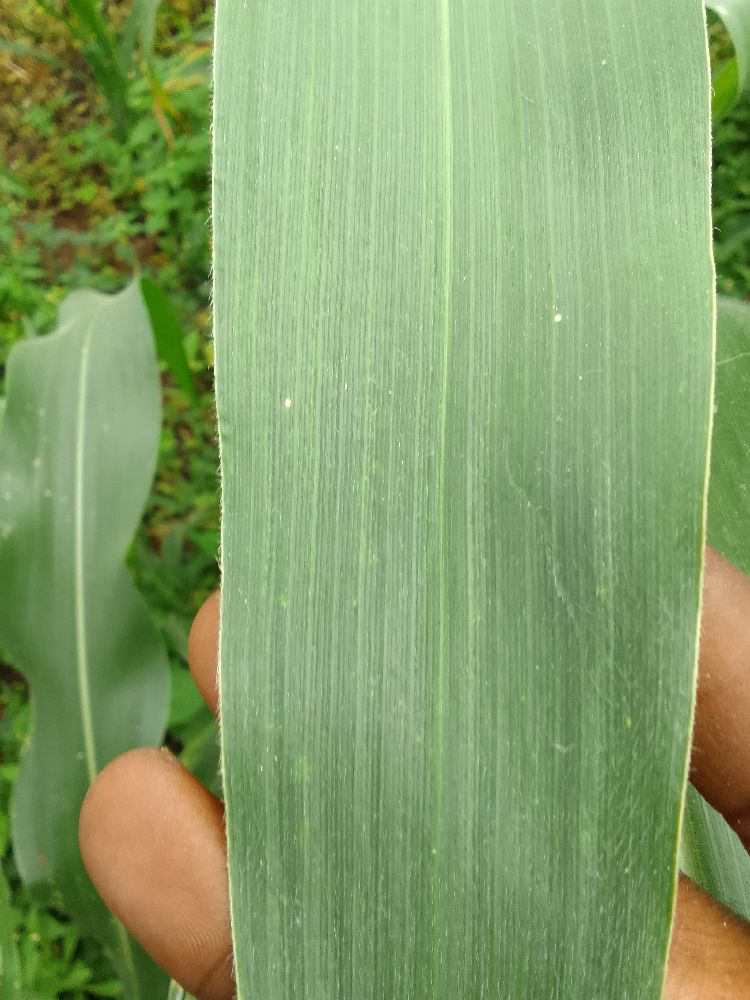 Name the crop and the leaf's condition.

maize, healthy
